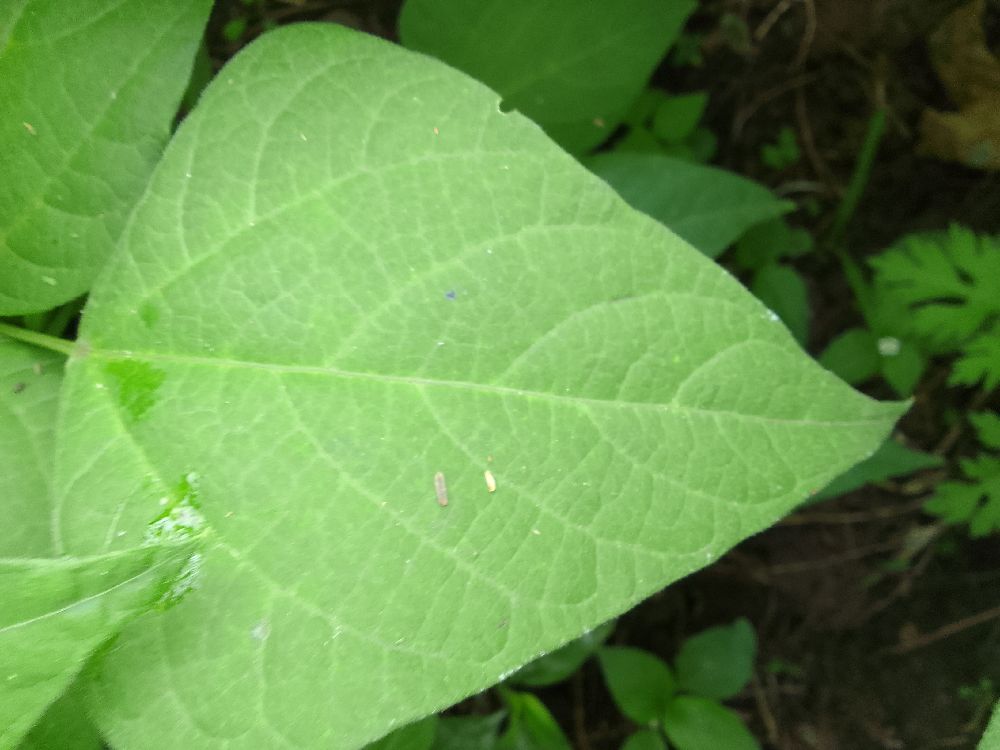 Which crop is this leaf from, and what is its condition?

common bean, healthy
